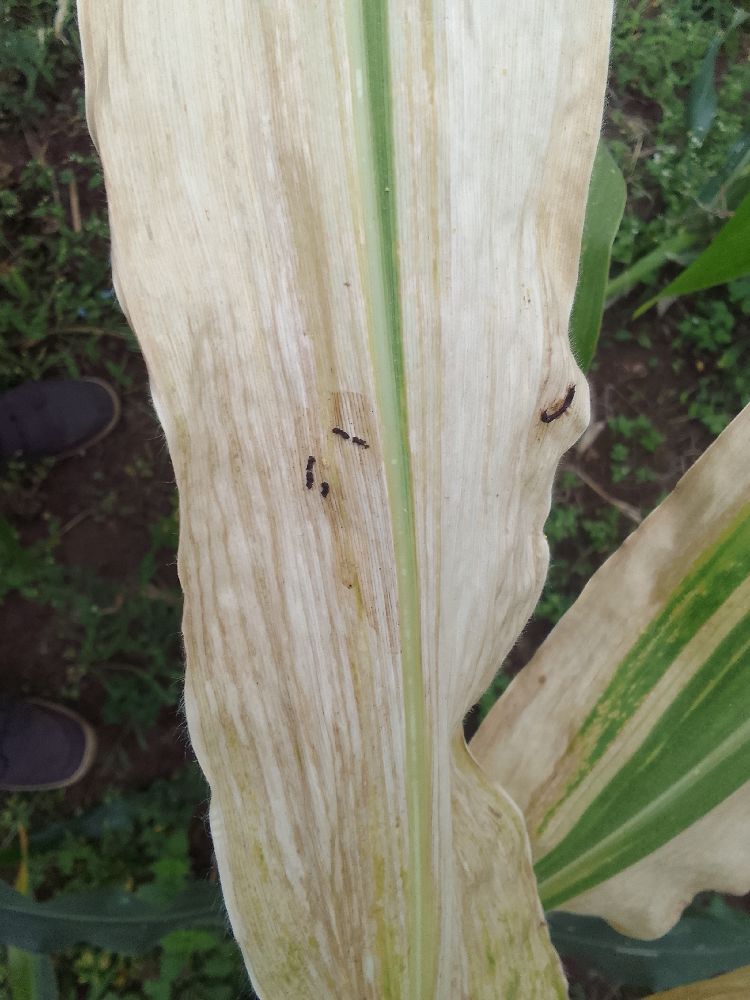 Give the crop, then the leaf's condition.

maize, maize lethal necrosis
